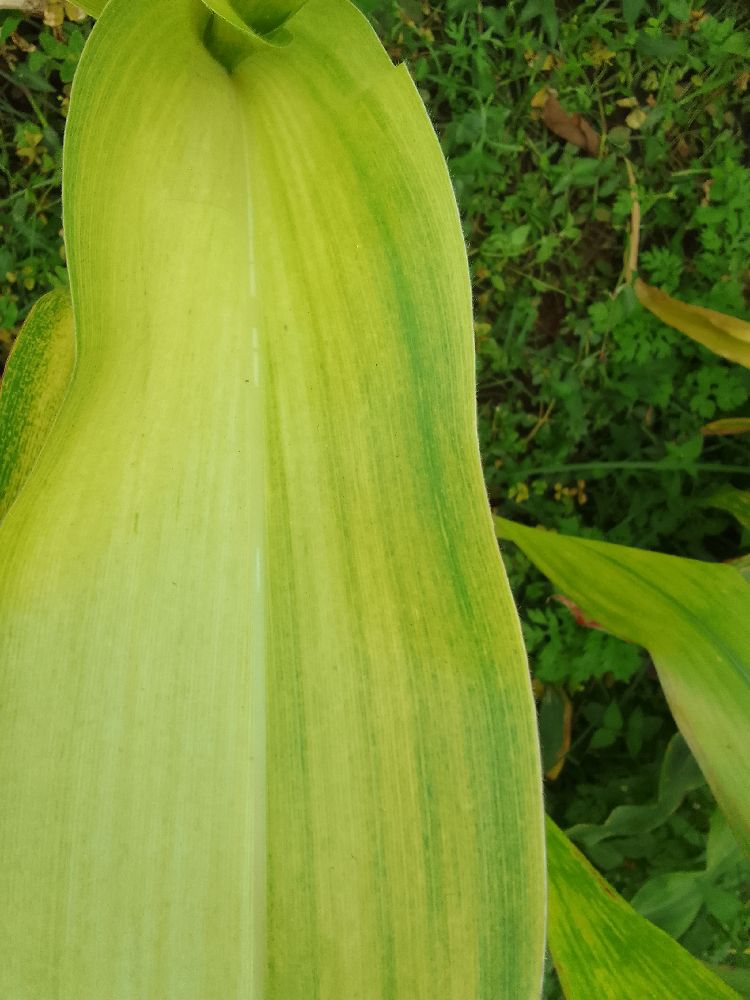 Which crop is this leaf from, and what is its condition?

maize, maize lethal necrosis
